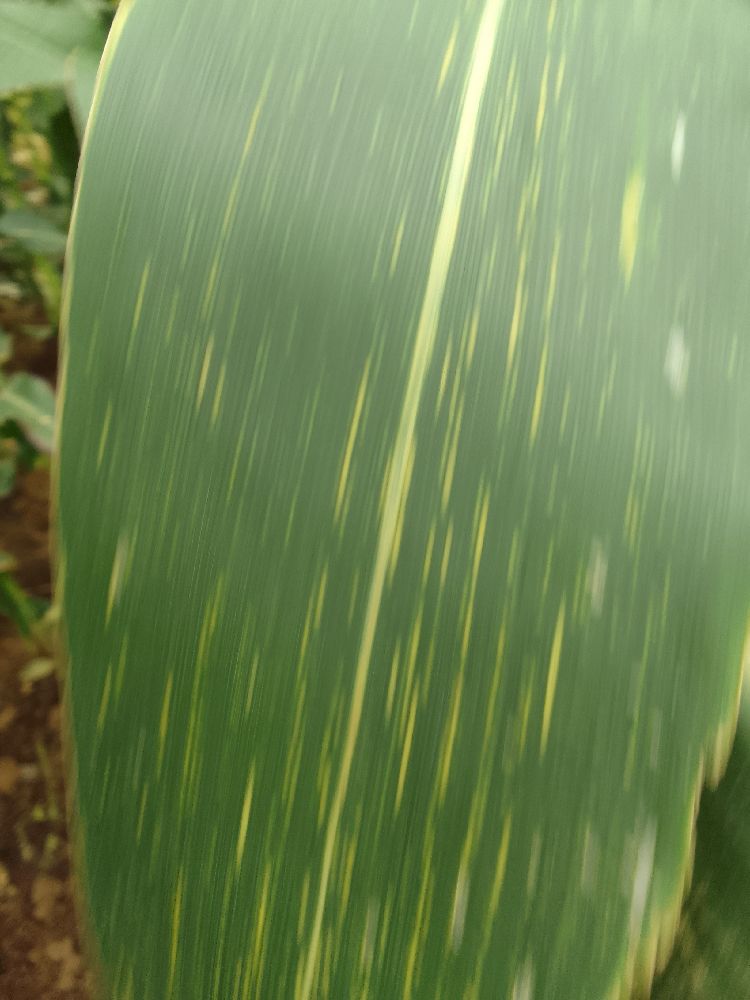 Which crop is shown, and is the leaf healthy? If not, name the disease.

maize, maize streak virus
